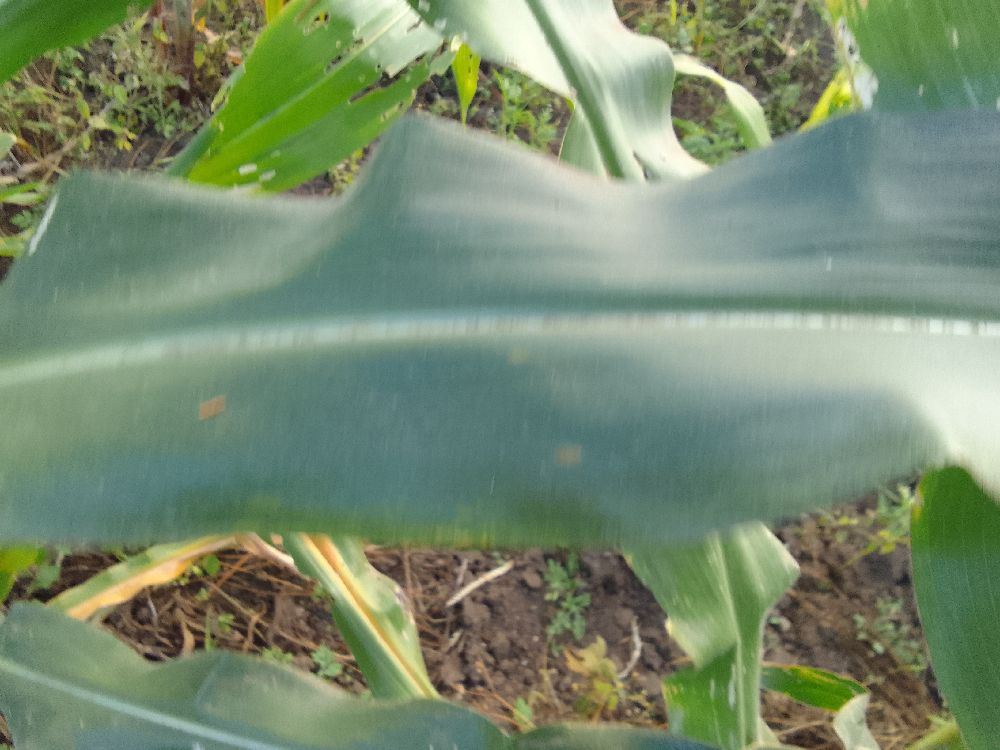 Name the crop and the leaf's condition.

maize, healthy
